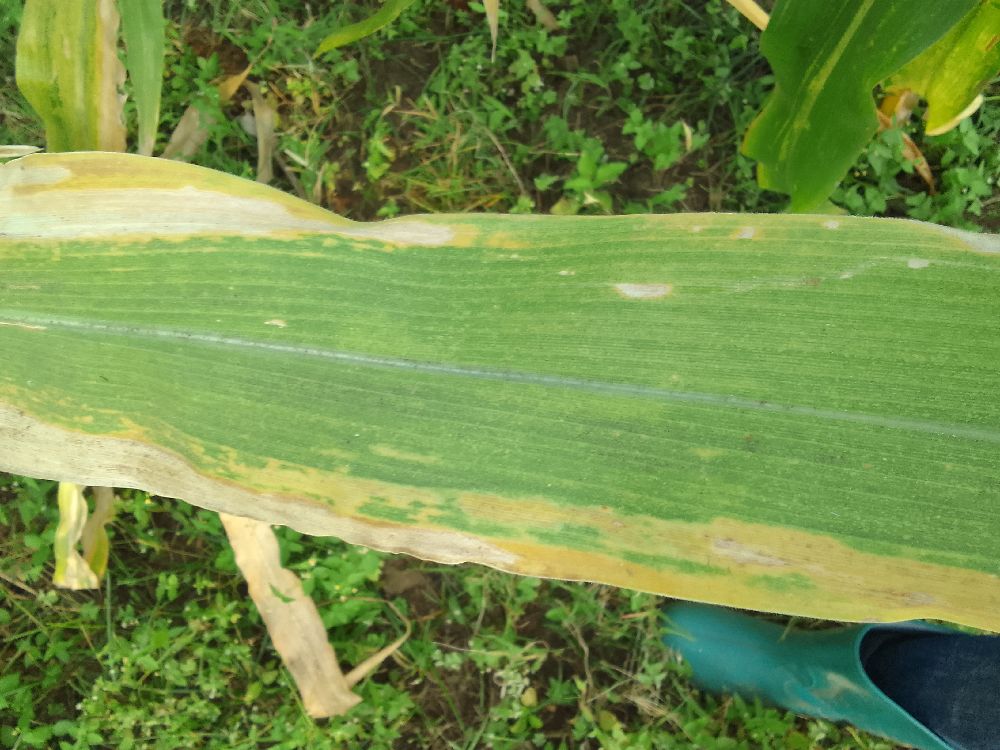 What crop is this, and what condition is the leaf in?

maize, maize lethal necrosis
